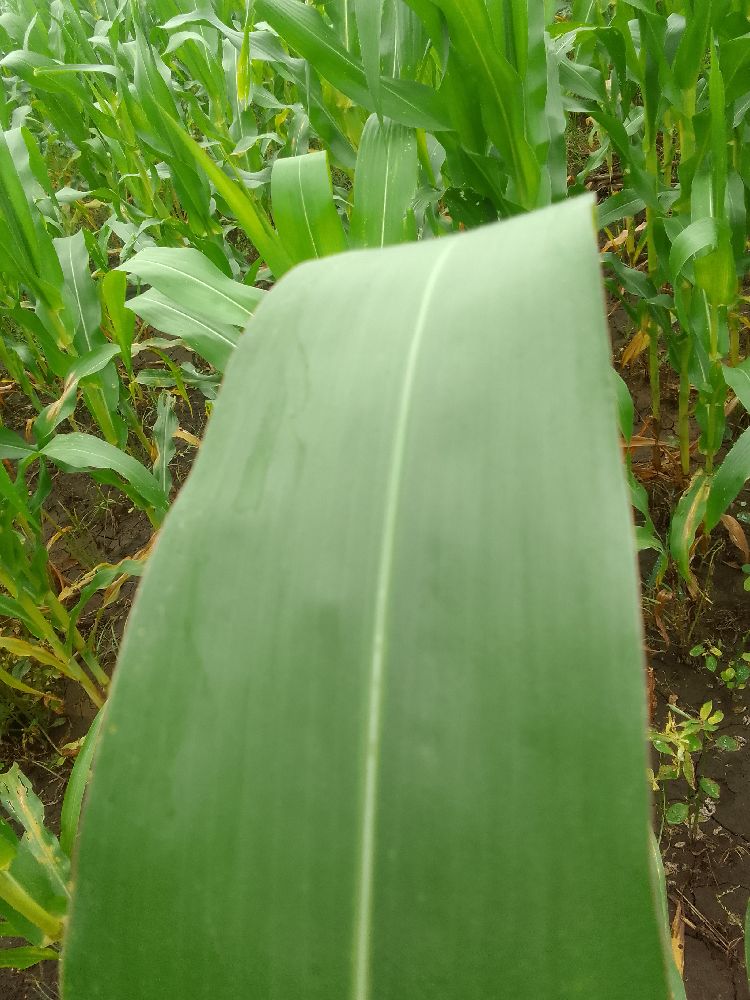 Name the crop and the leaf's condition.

maize, healthy
